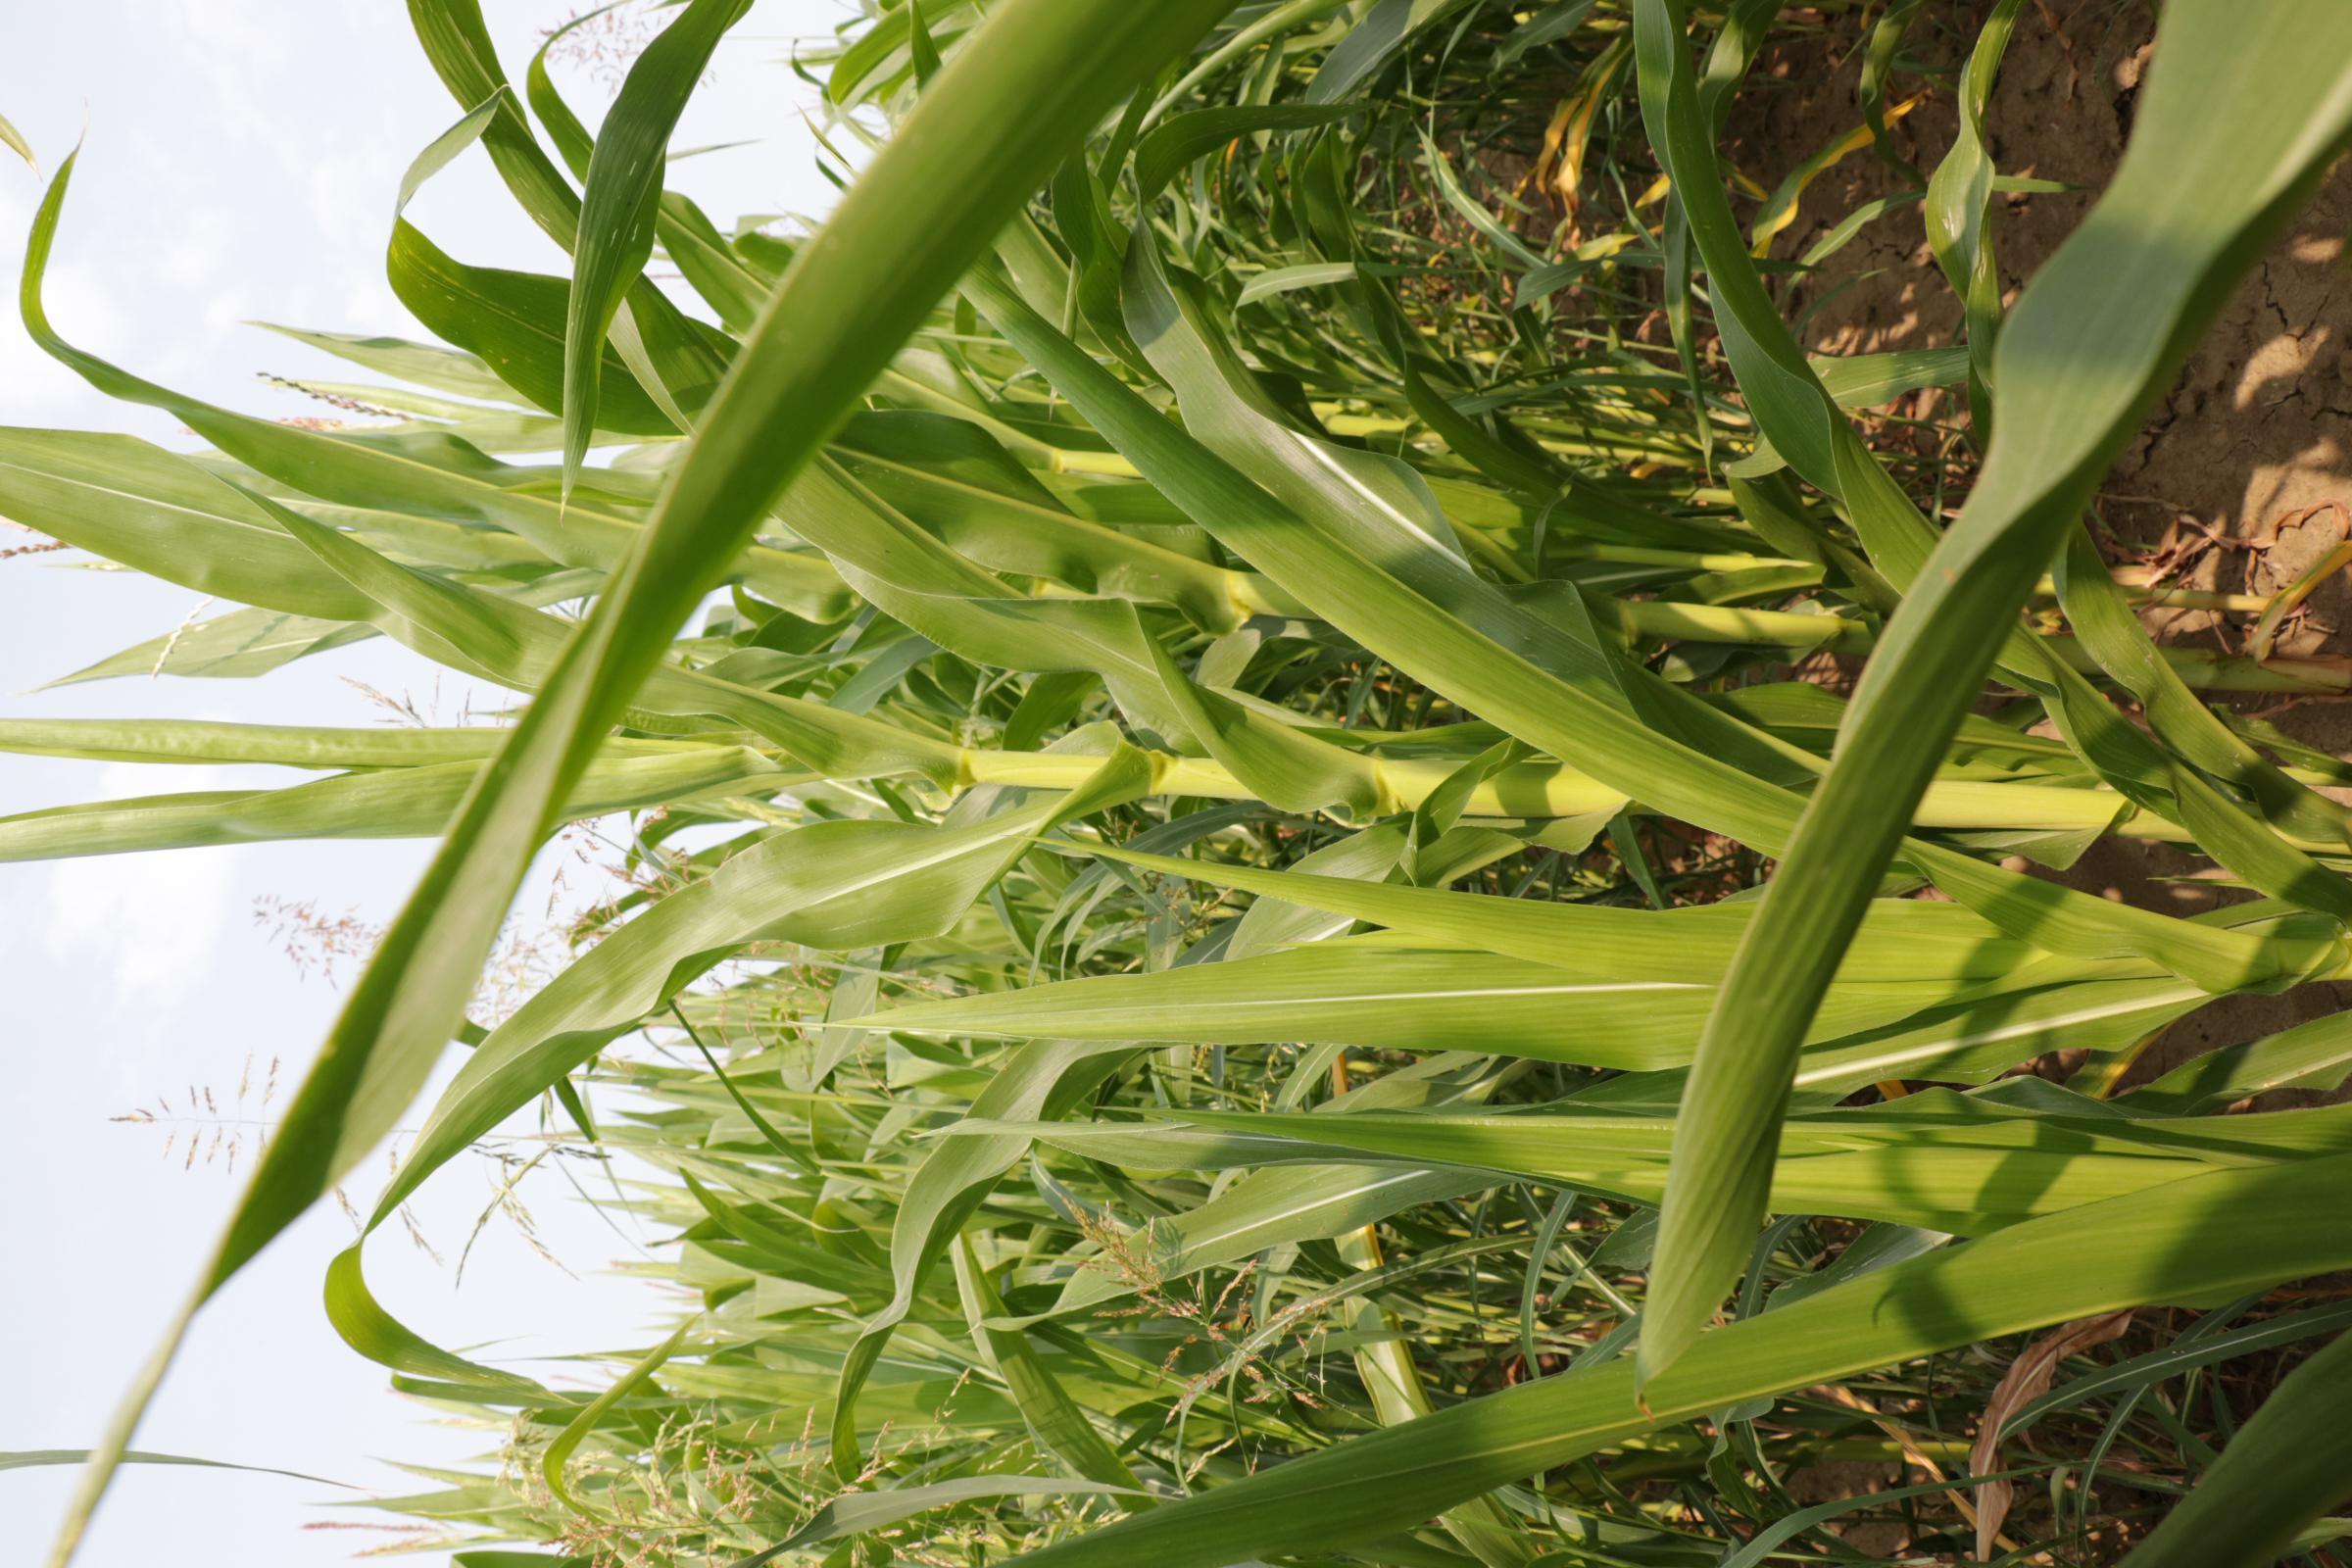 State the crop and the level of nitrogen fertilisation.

maize, full nitrogen fertilisation
